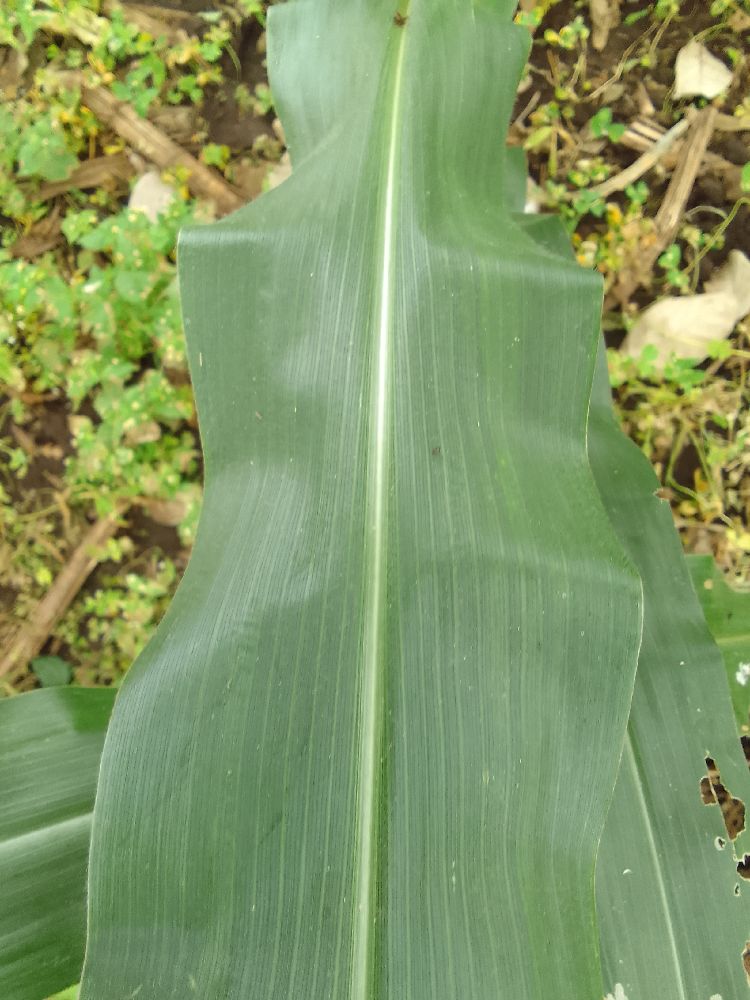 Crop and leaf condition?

maize, healthy
